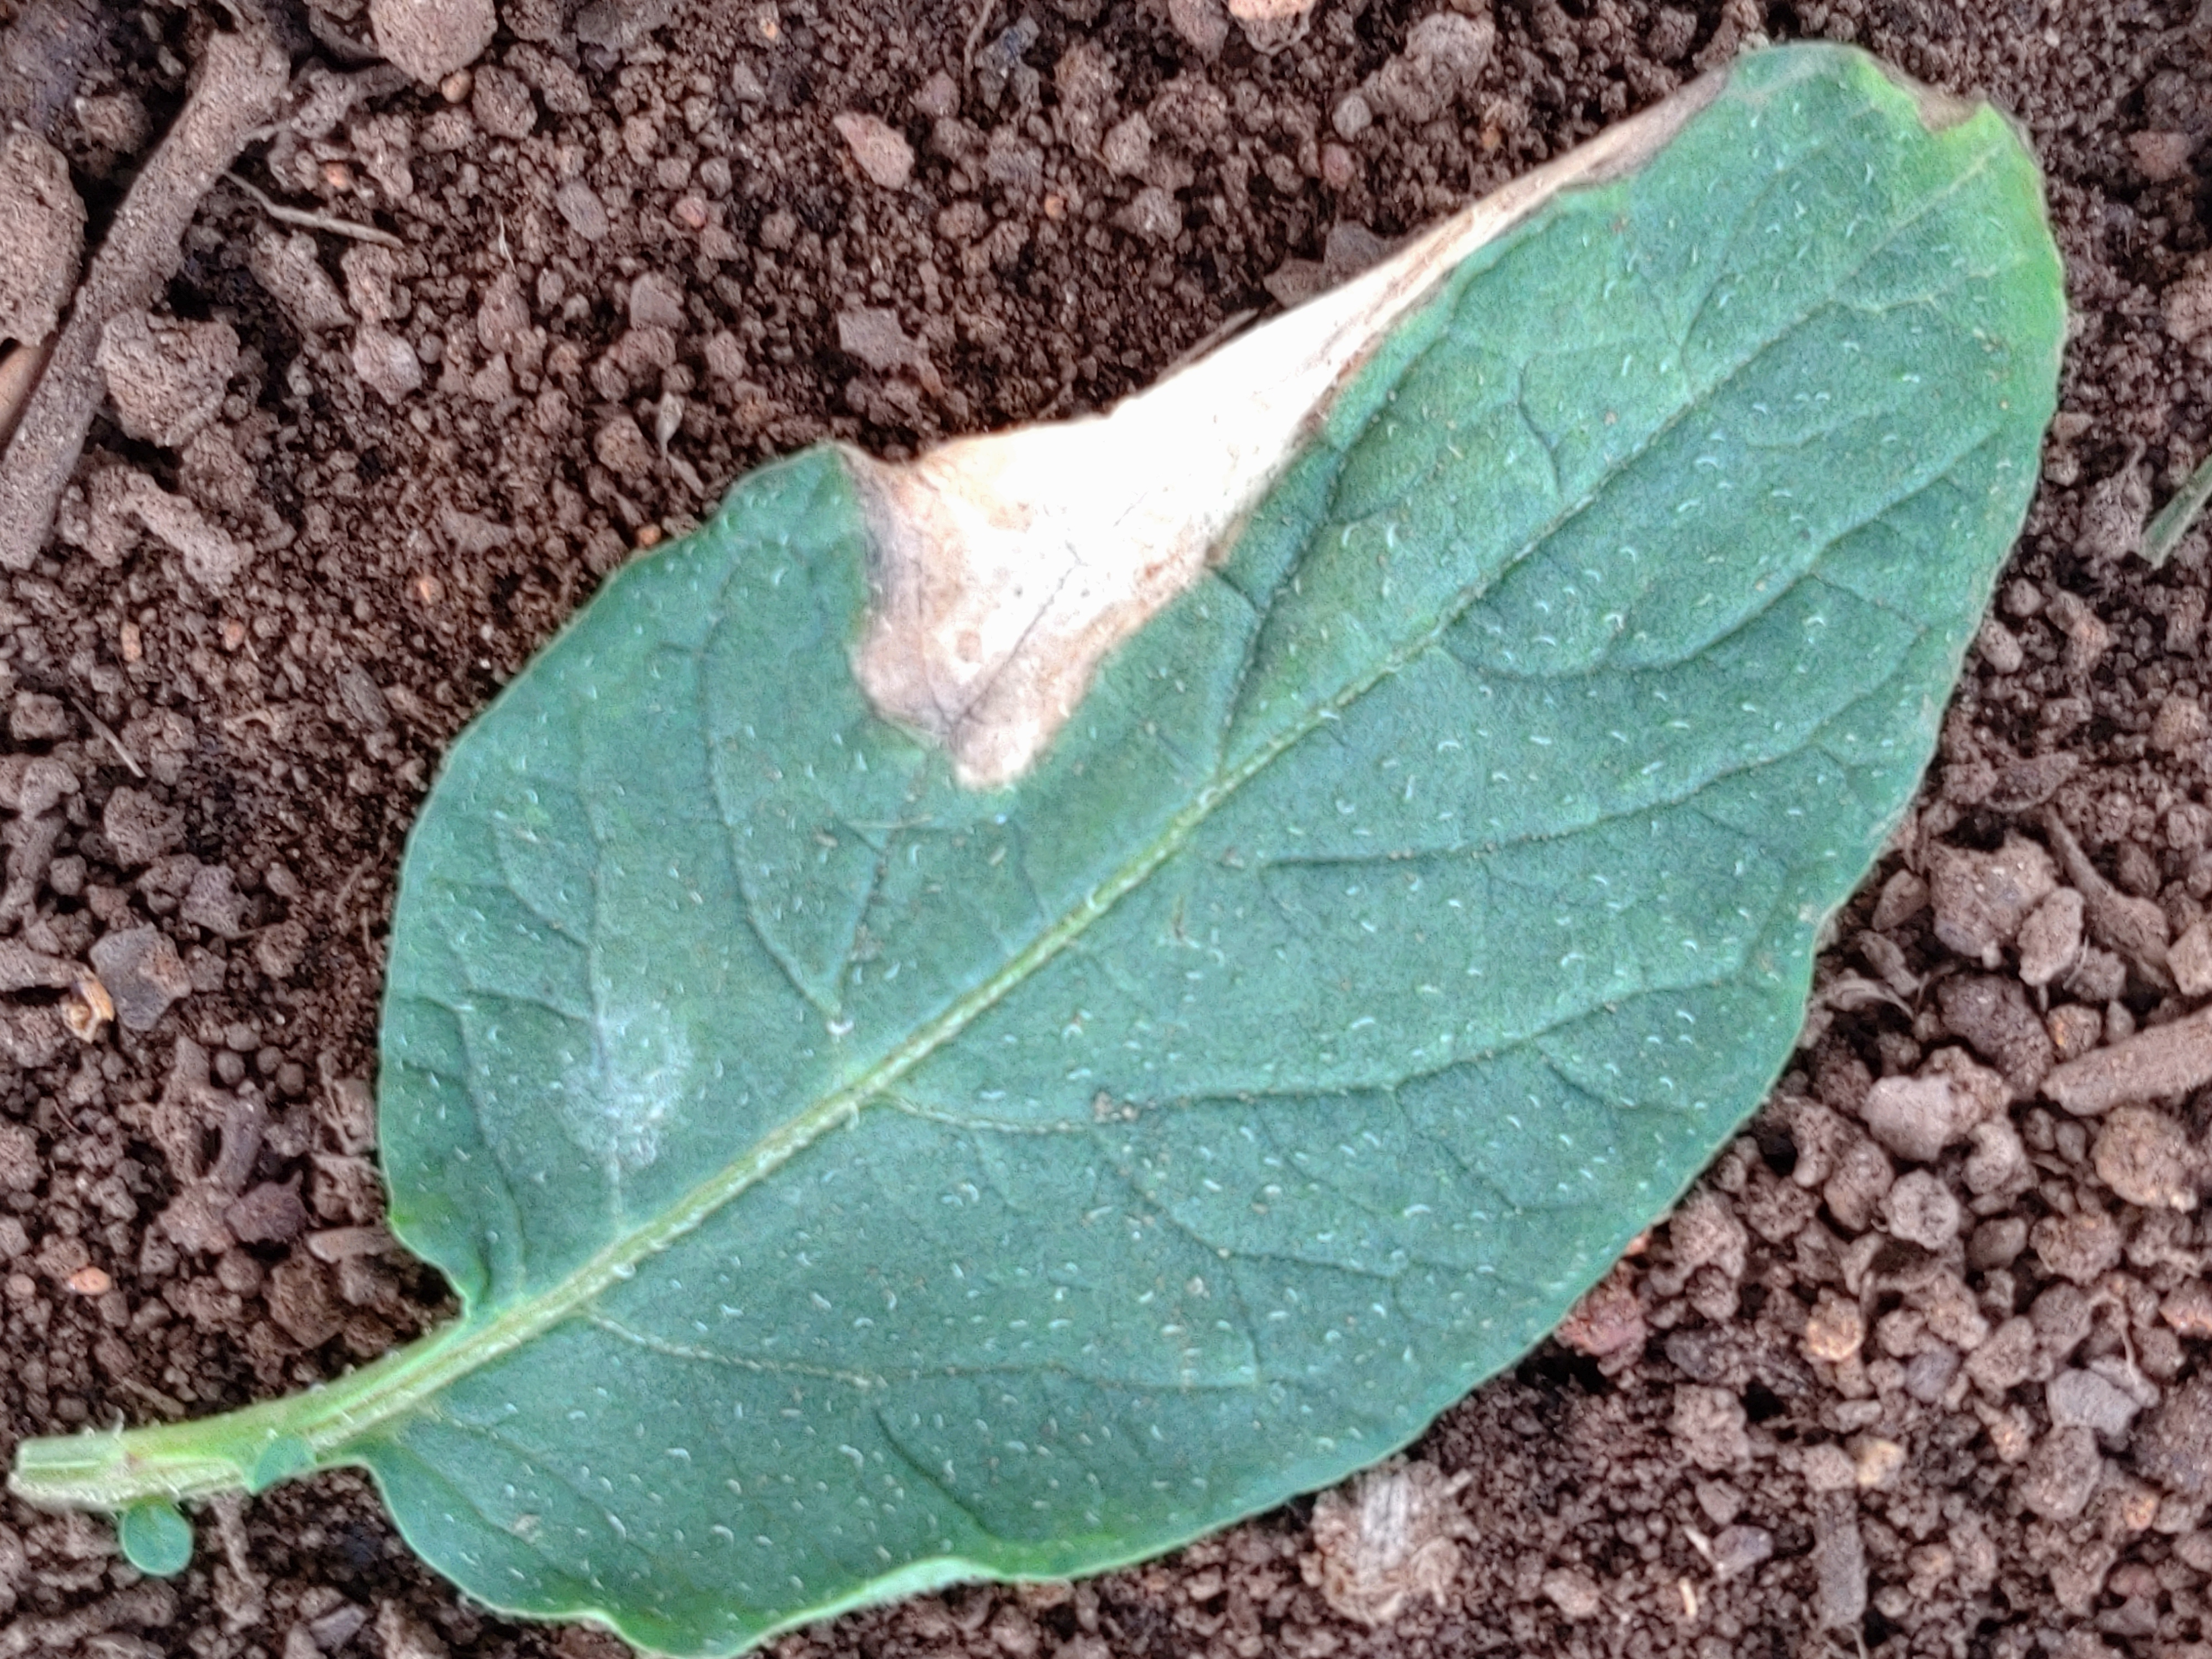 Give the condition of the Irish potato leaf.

early blight
